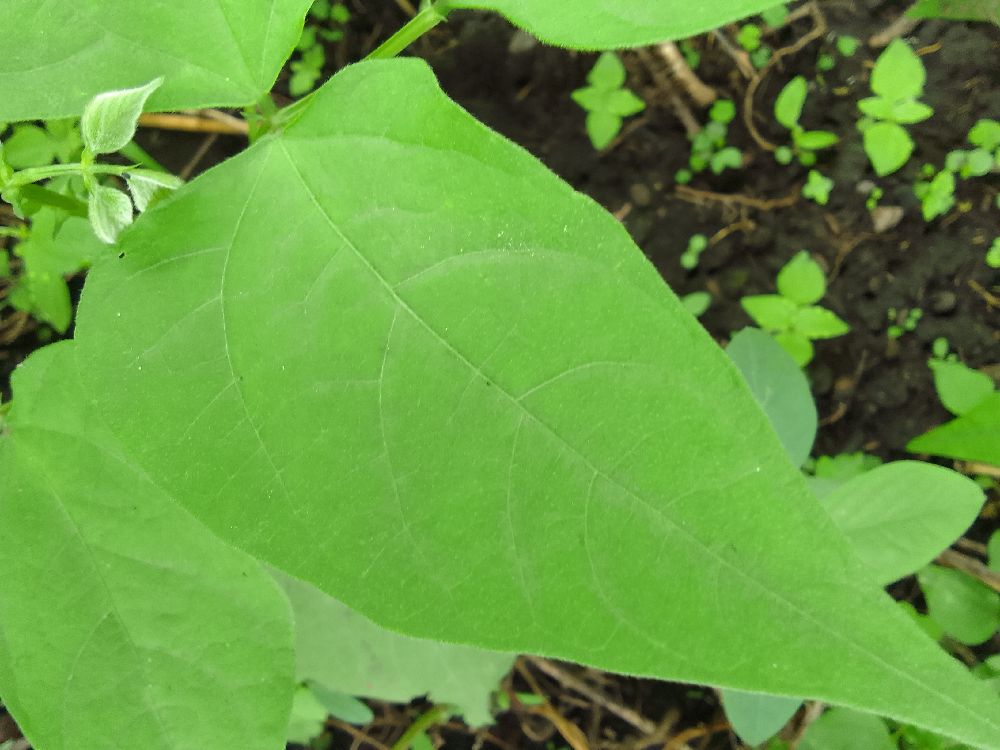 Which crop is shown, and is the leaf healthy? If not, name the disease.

common bean, healthy
